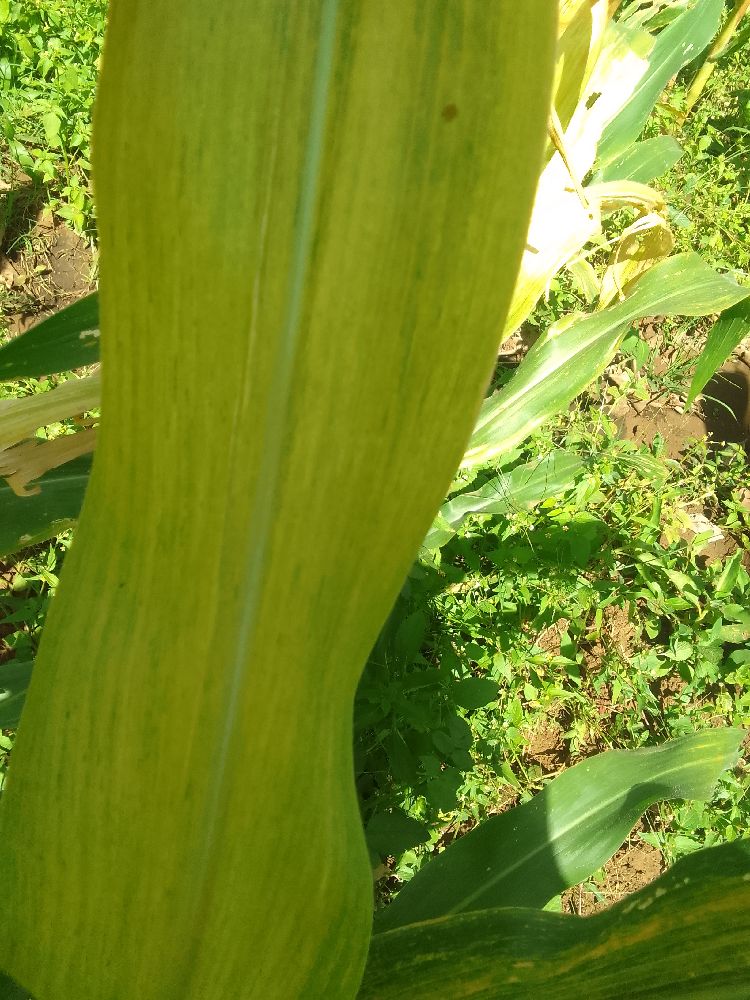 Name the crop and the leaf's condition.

maize, maize lethal necrosis
